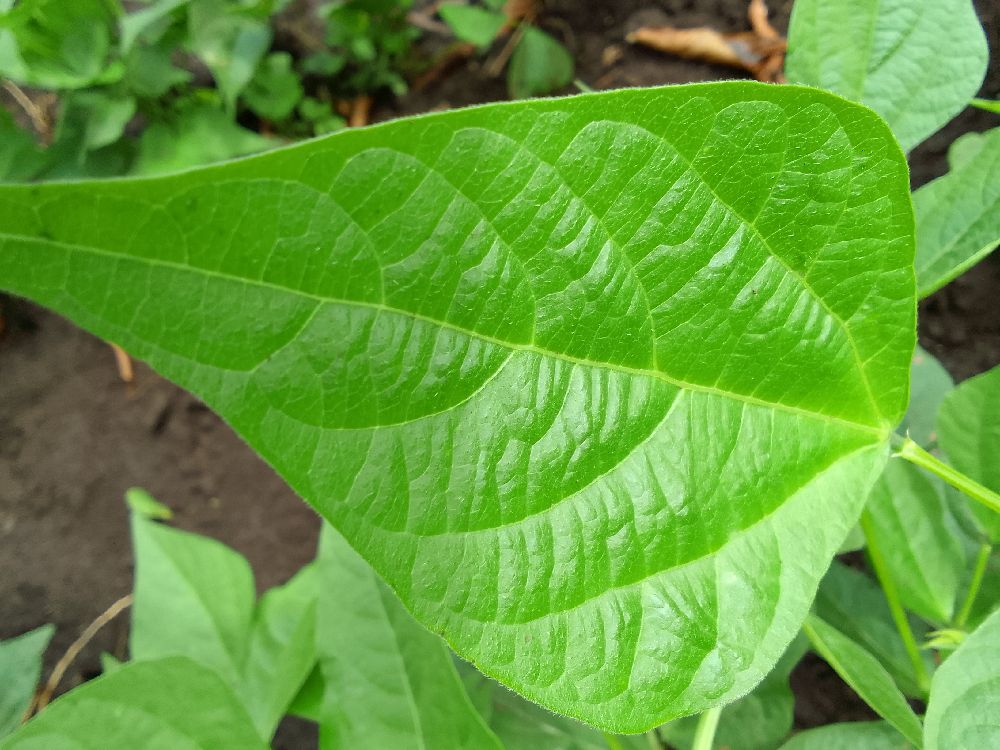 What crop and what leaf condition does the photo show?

common bean, healthy
